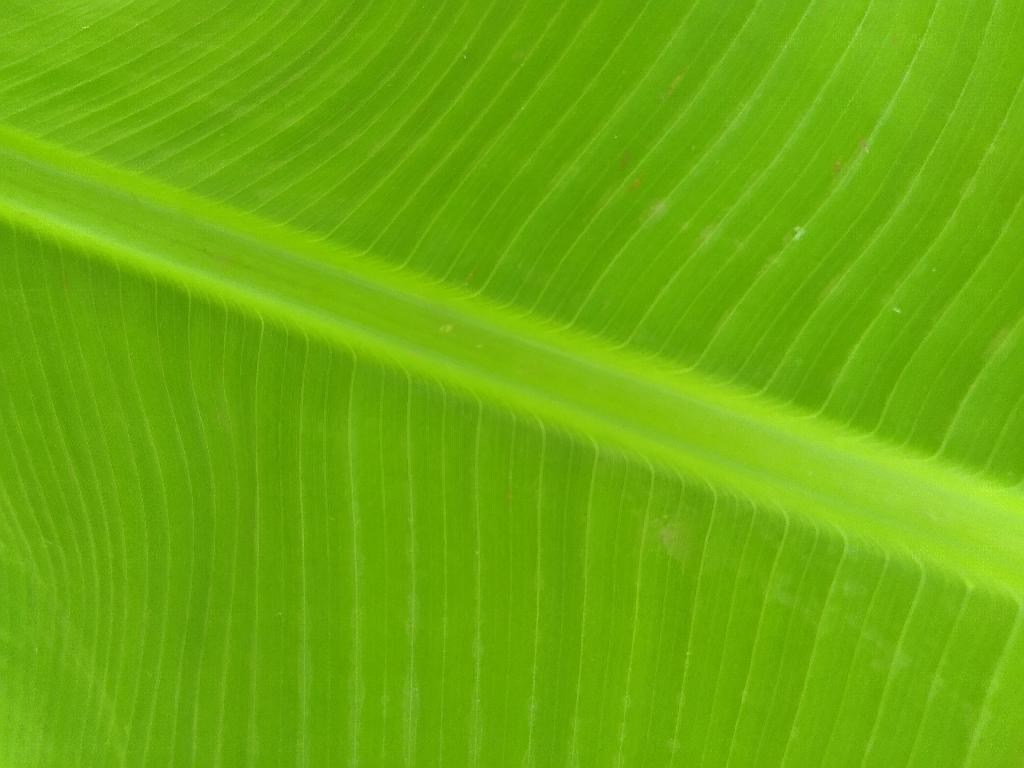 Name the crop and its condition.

banana, healthy
